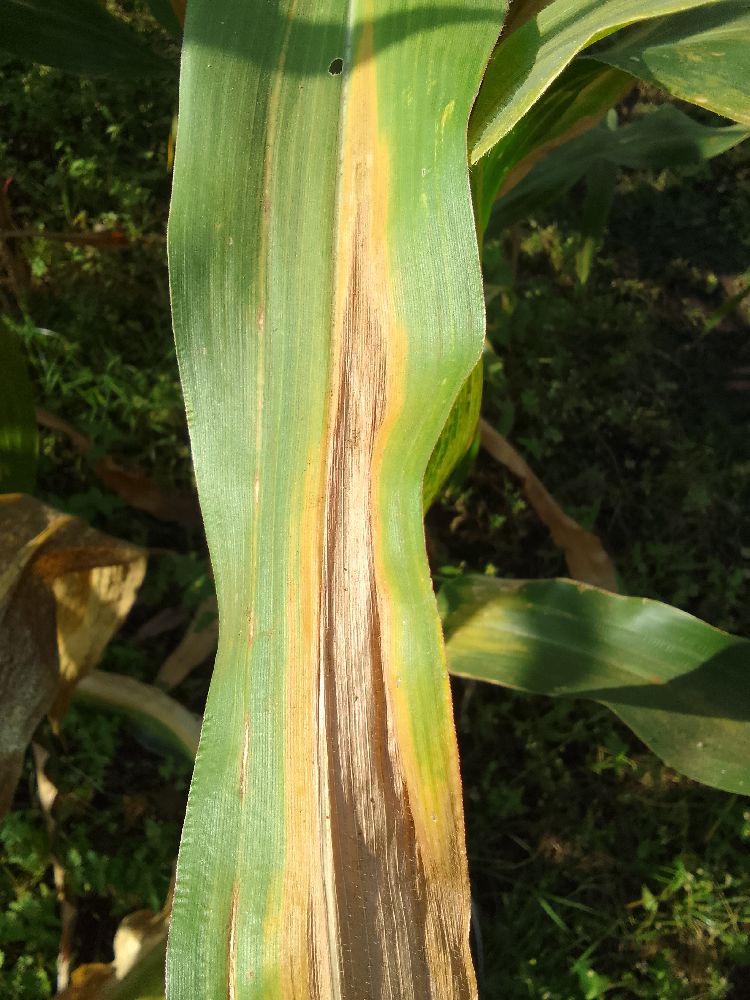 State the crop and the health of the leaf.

maize, maize lethal necrosis
